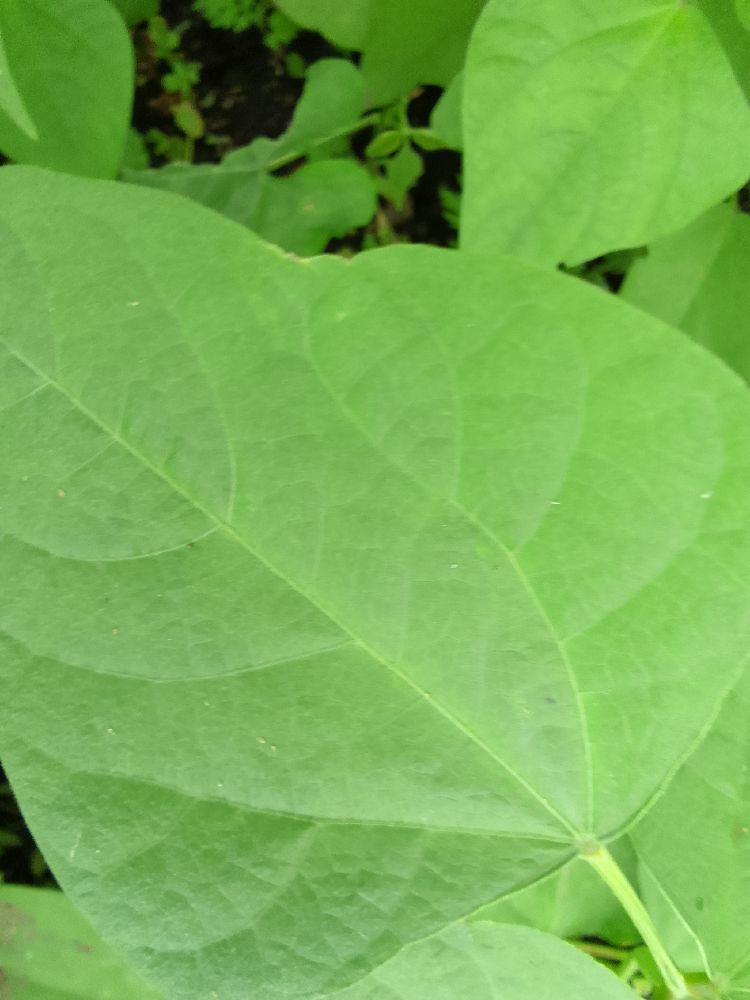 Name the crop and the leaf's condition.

common bean, healthy
